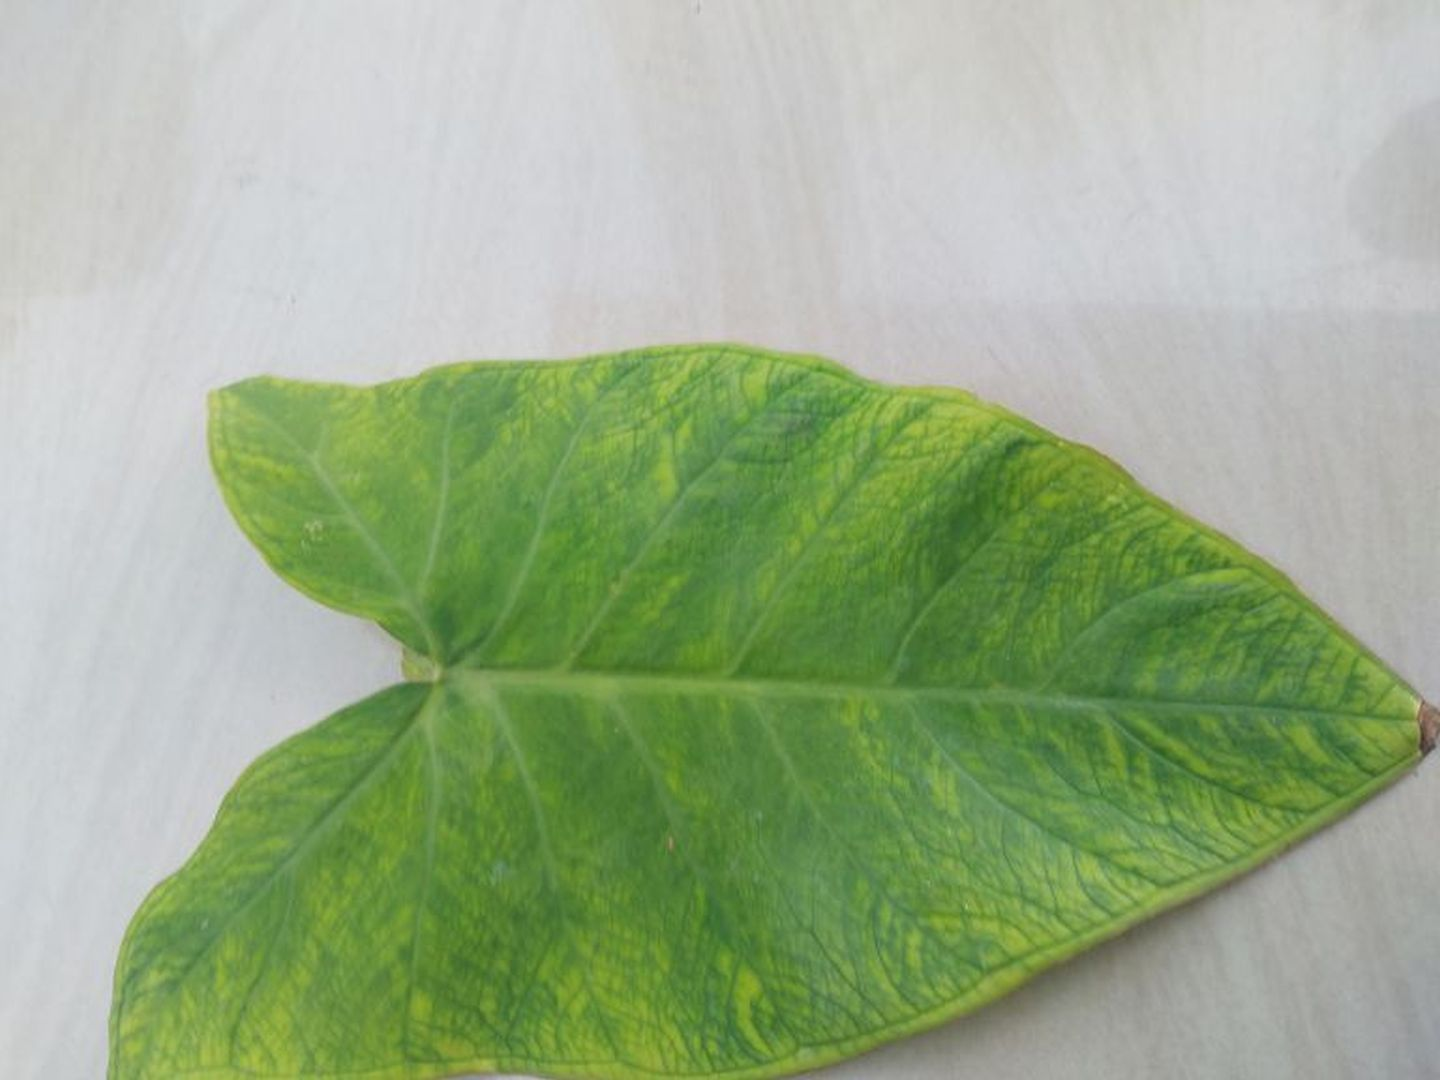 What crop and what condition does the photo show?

taro, mosaic
